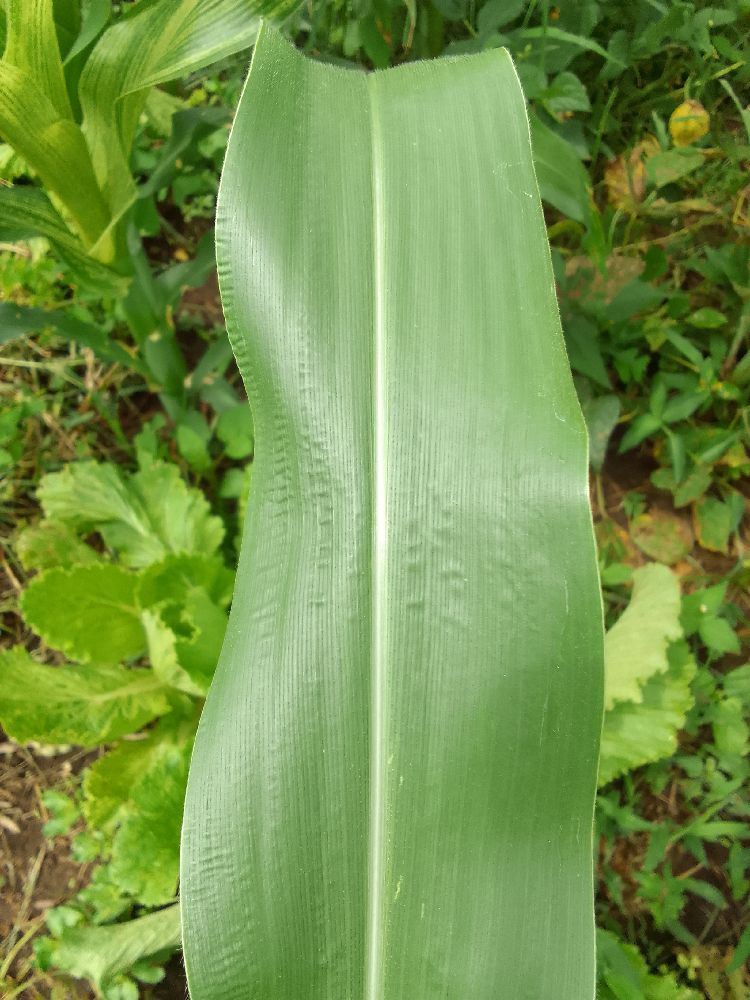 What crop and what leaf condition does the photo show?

maize, healthy
